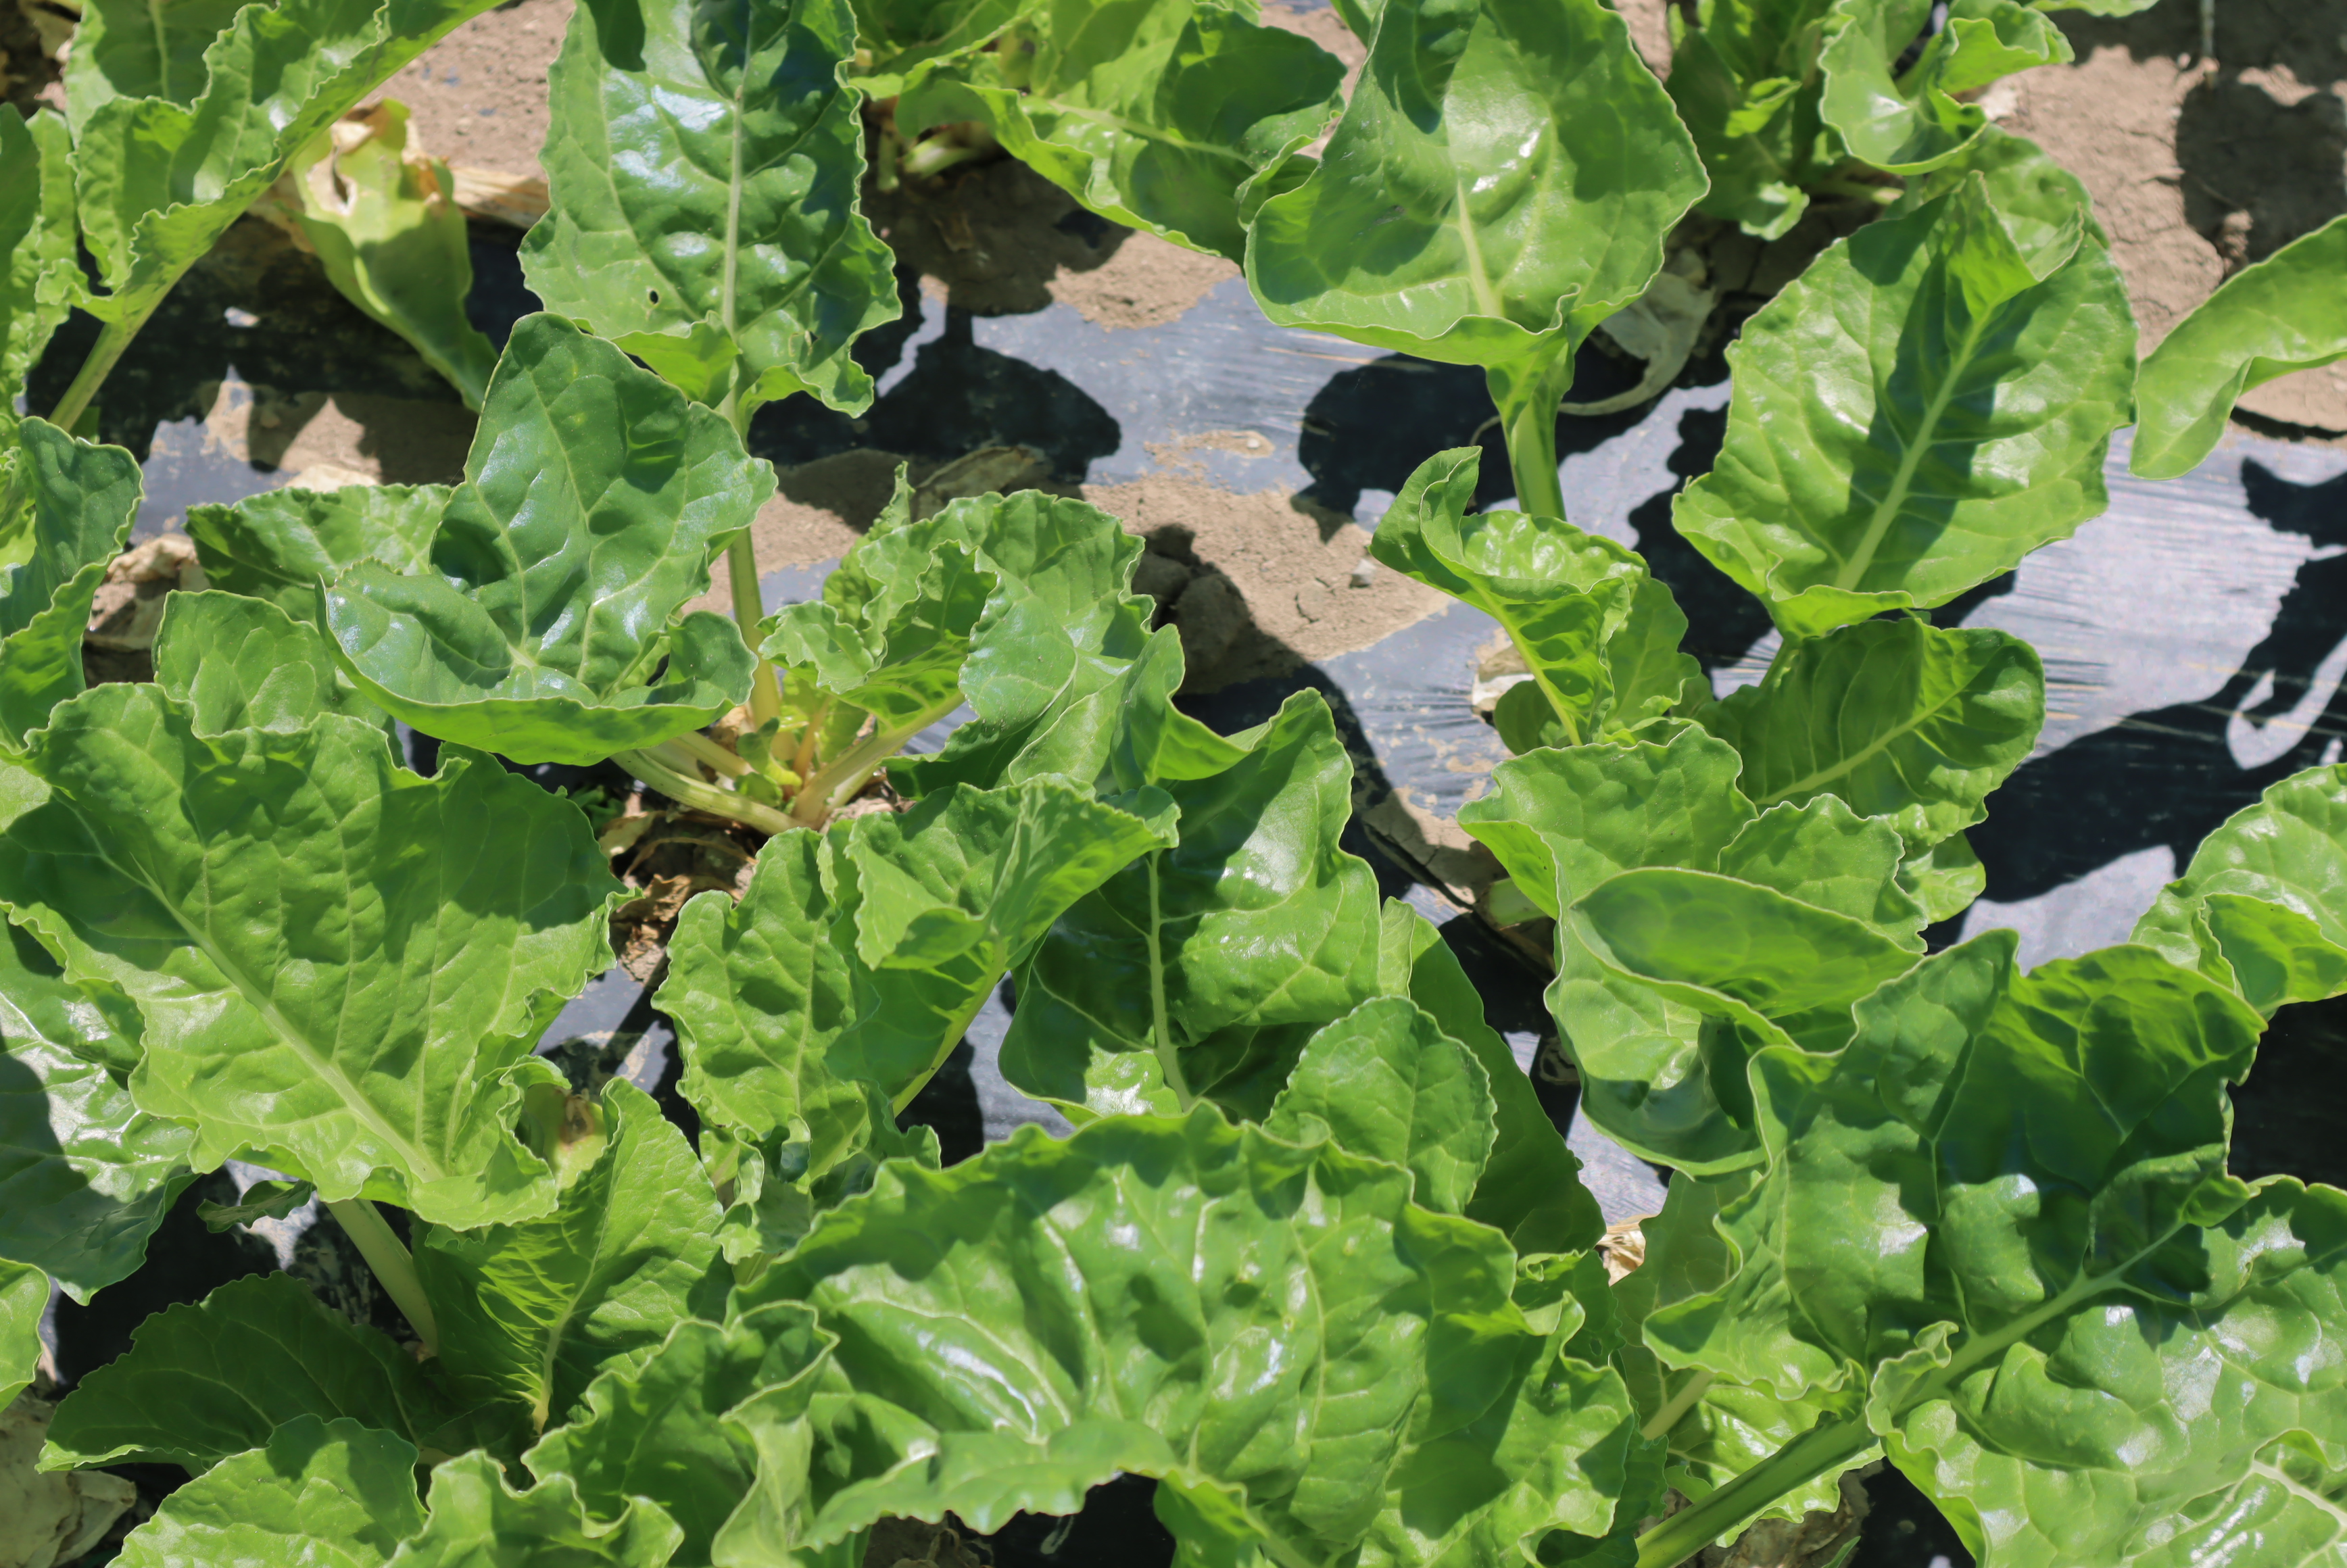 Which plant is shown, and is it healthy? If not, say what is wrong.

chard, mechanical damage
